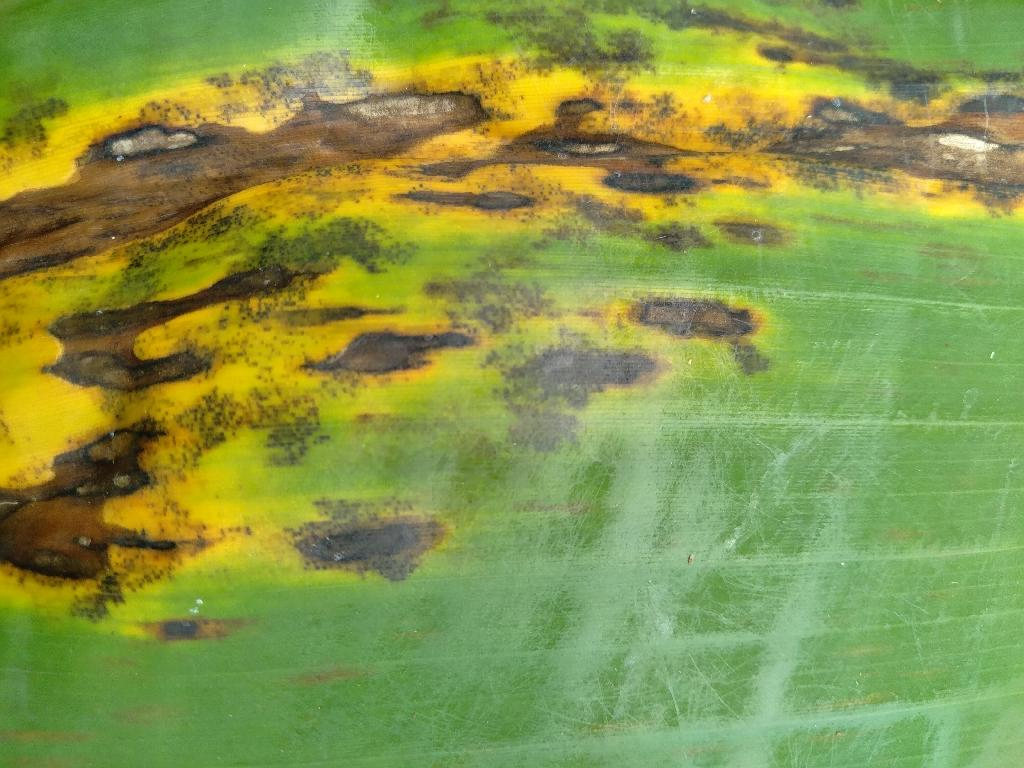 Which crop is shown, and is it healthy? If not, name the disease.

banana, black sigatoka
